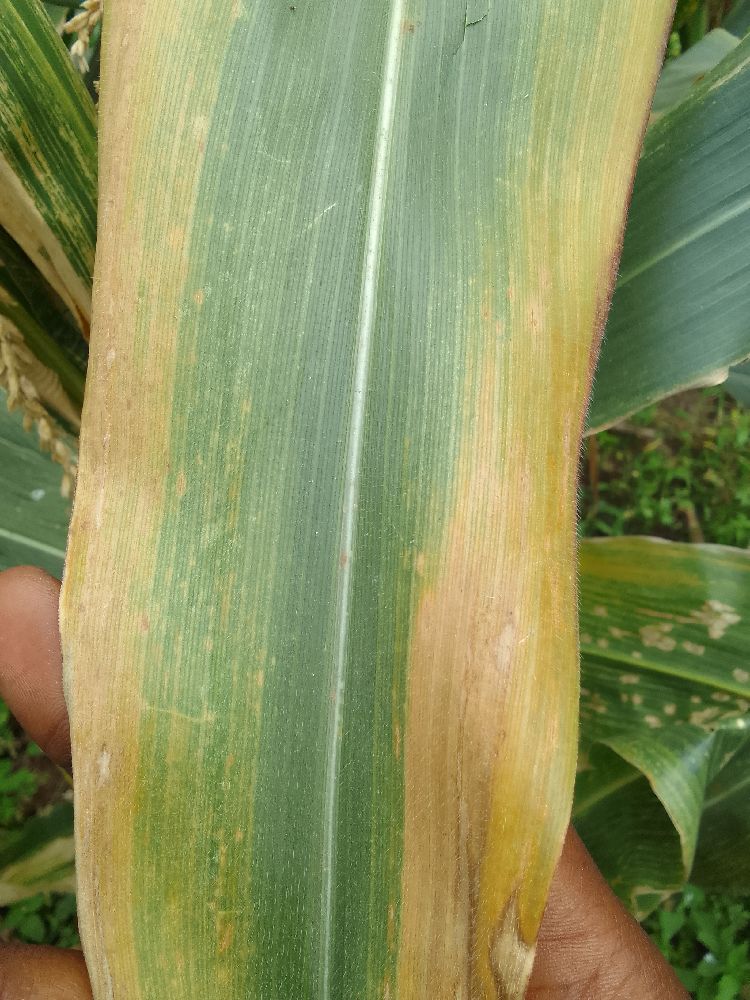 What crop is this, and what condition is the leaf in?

maize, maize lethal necrosis
